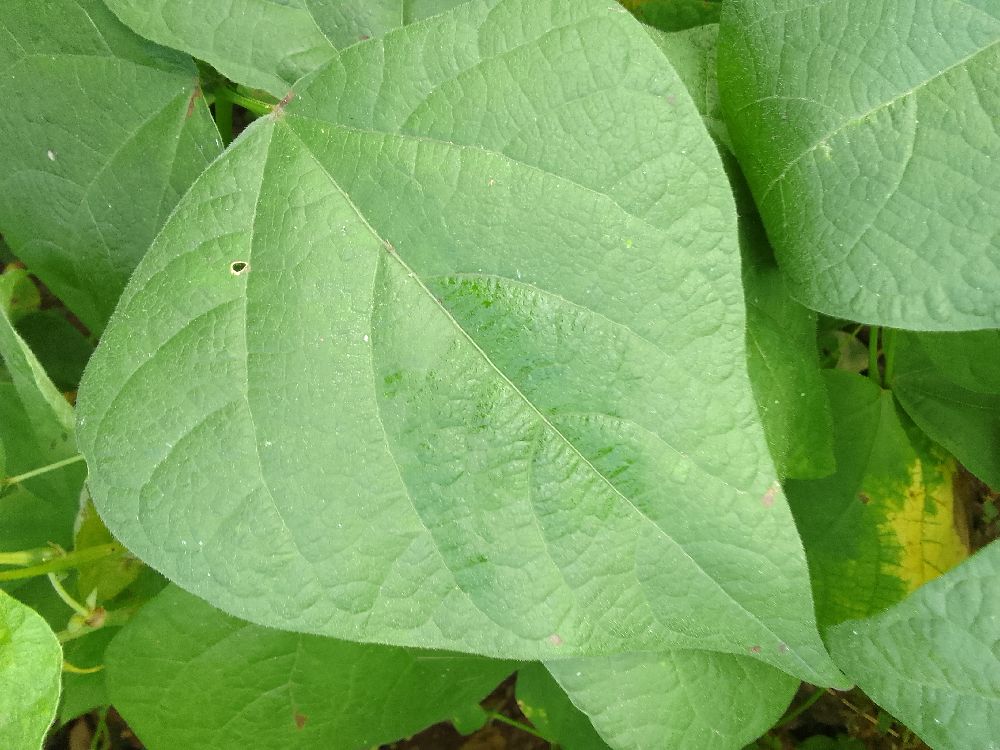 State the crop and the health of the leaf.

common bean, healthy
